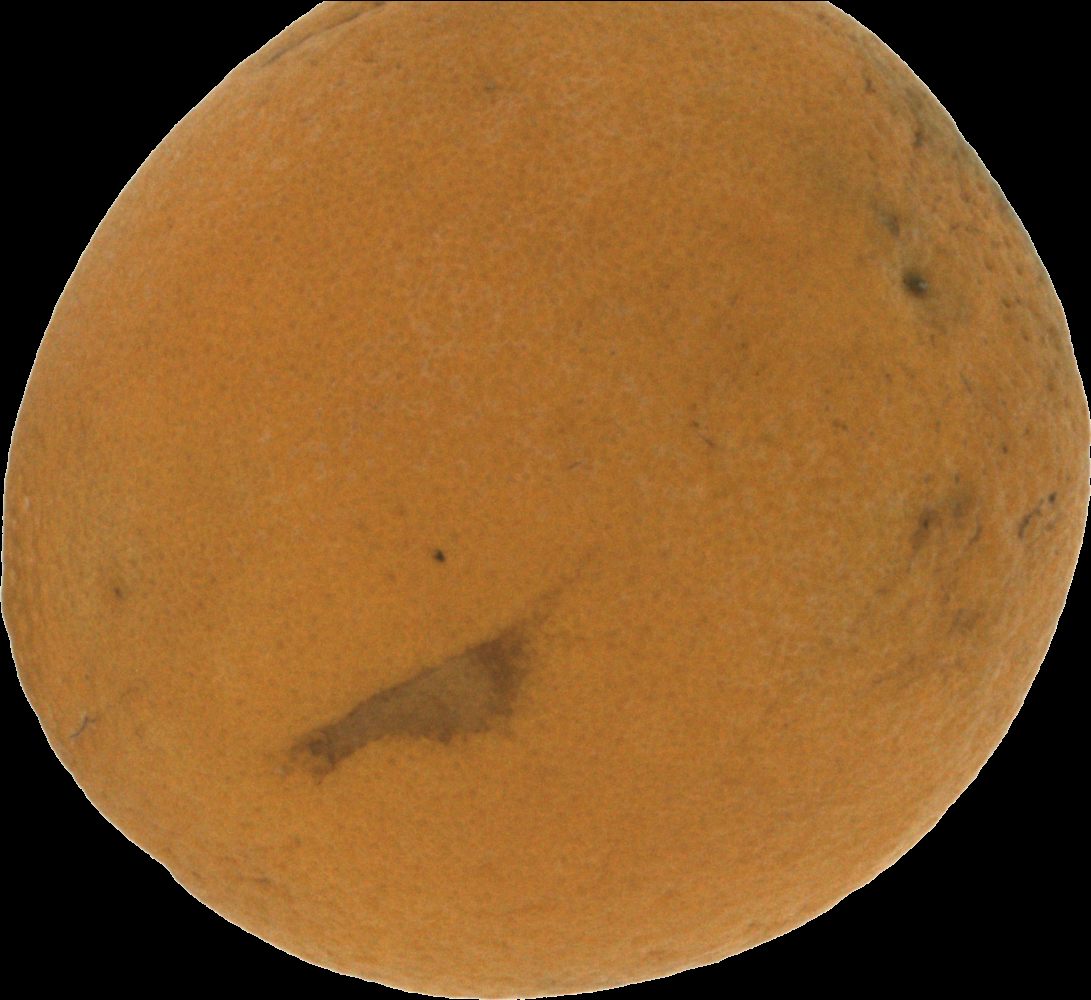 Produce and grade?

orange, bad
